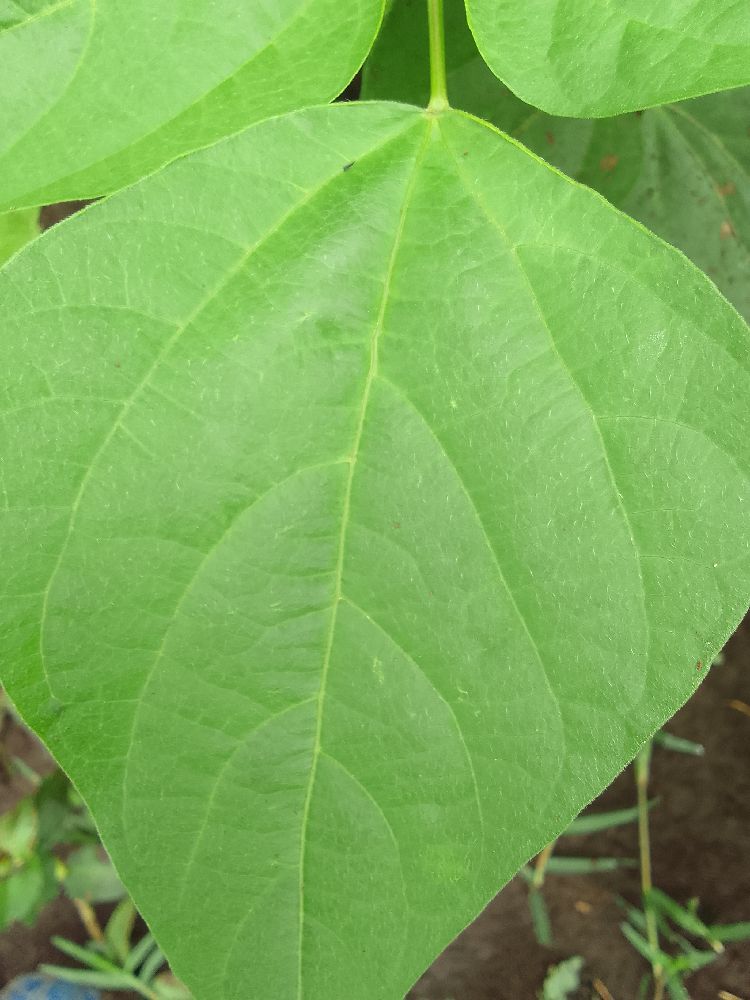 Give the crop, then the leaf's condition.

common bean, healthy
